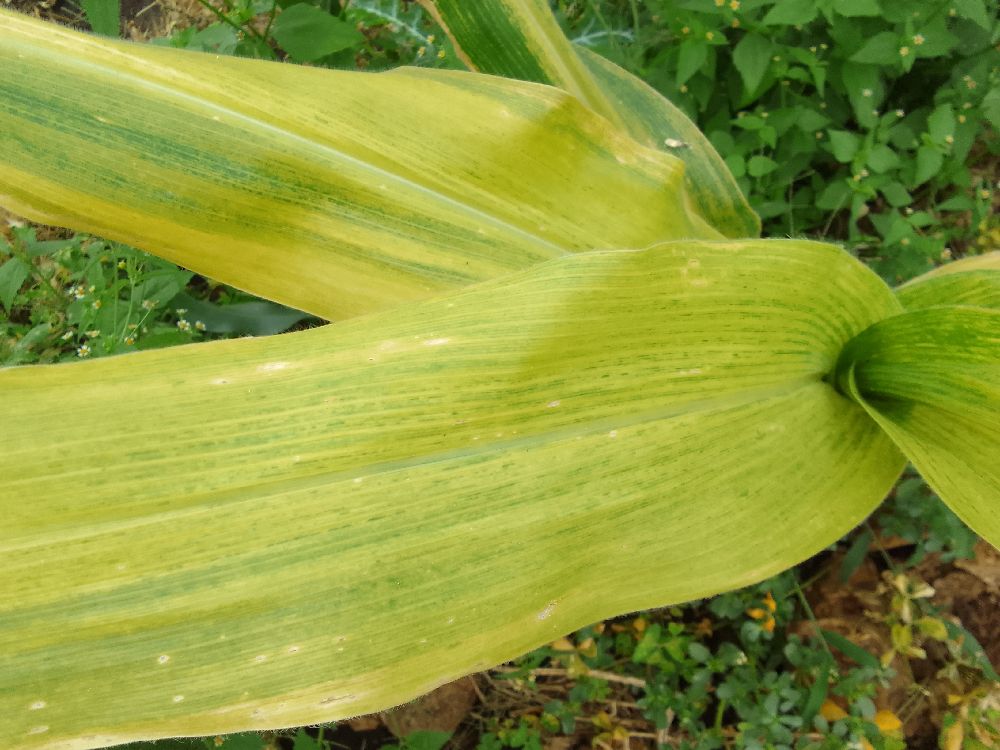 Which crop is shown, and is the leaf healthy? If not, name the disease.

maize, maize lethal necrosis
